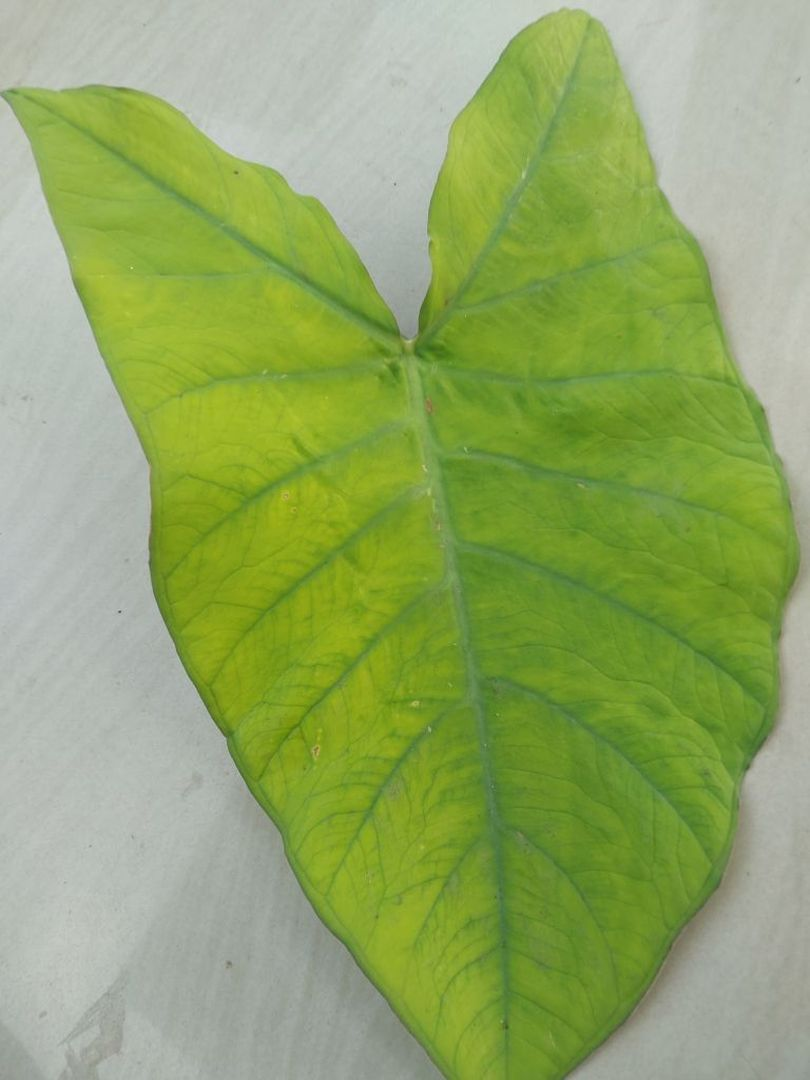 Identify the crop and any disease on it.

taro, mosaic
